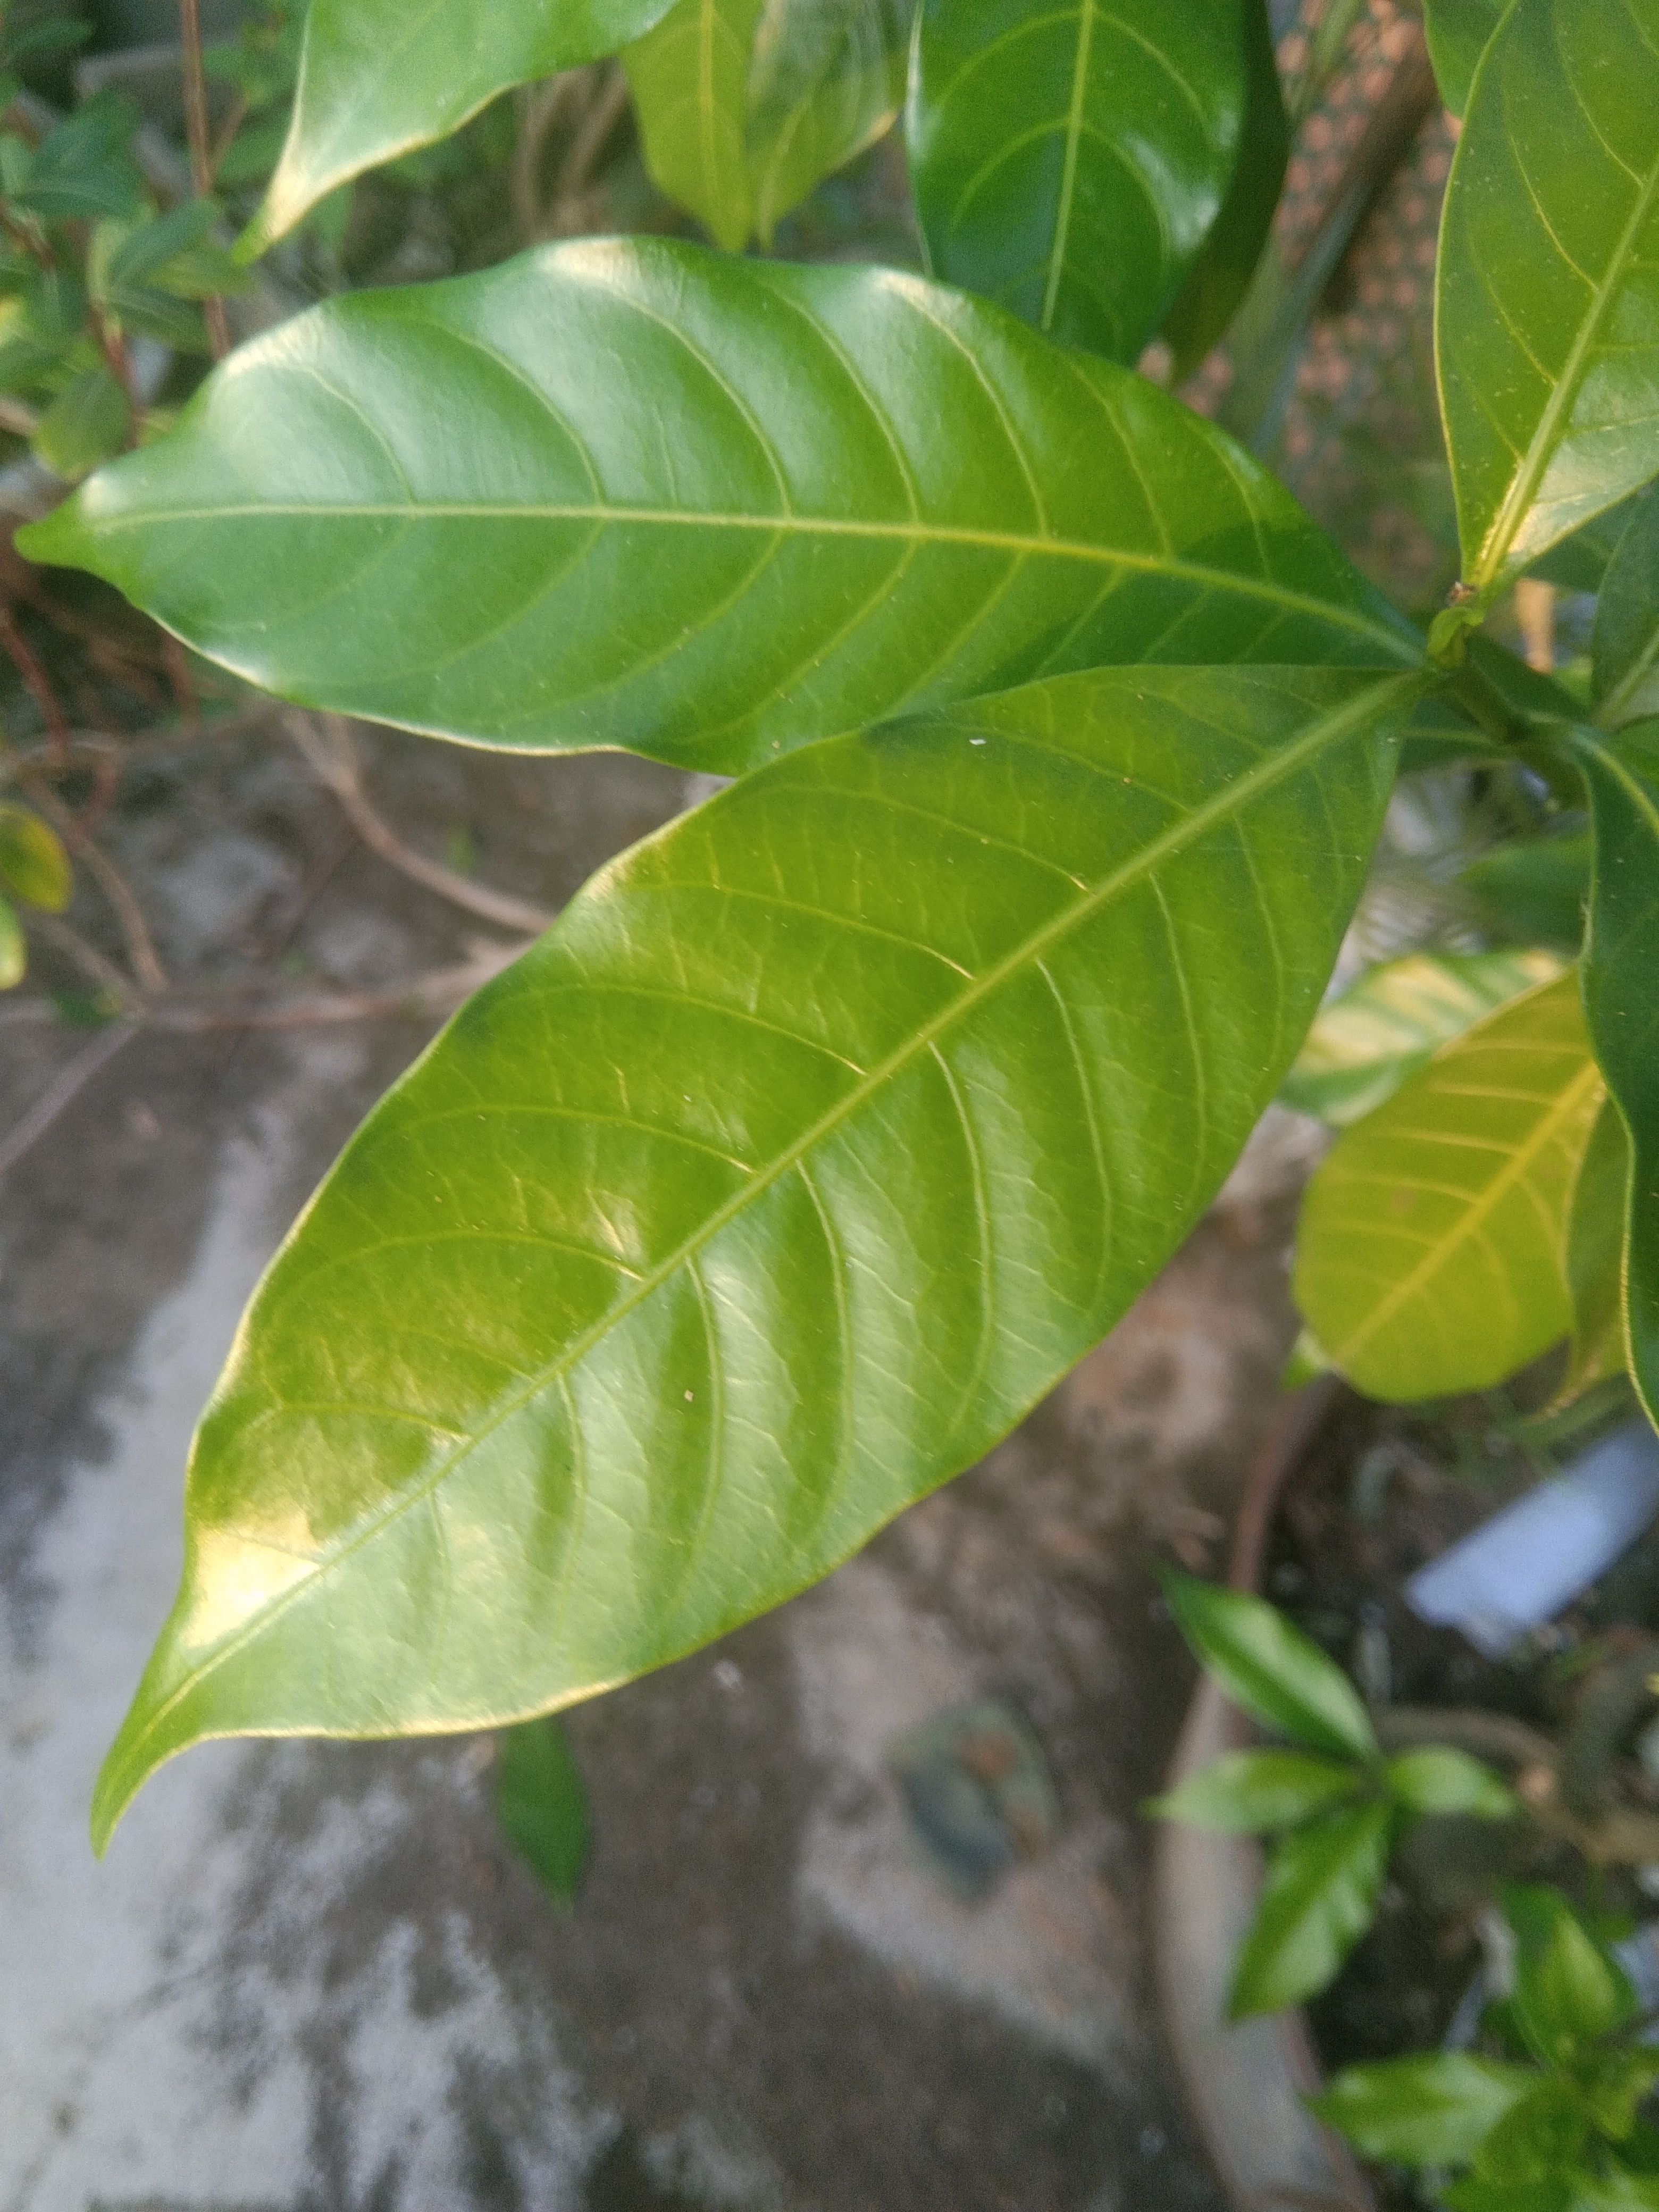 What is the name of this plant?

togor
